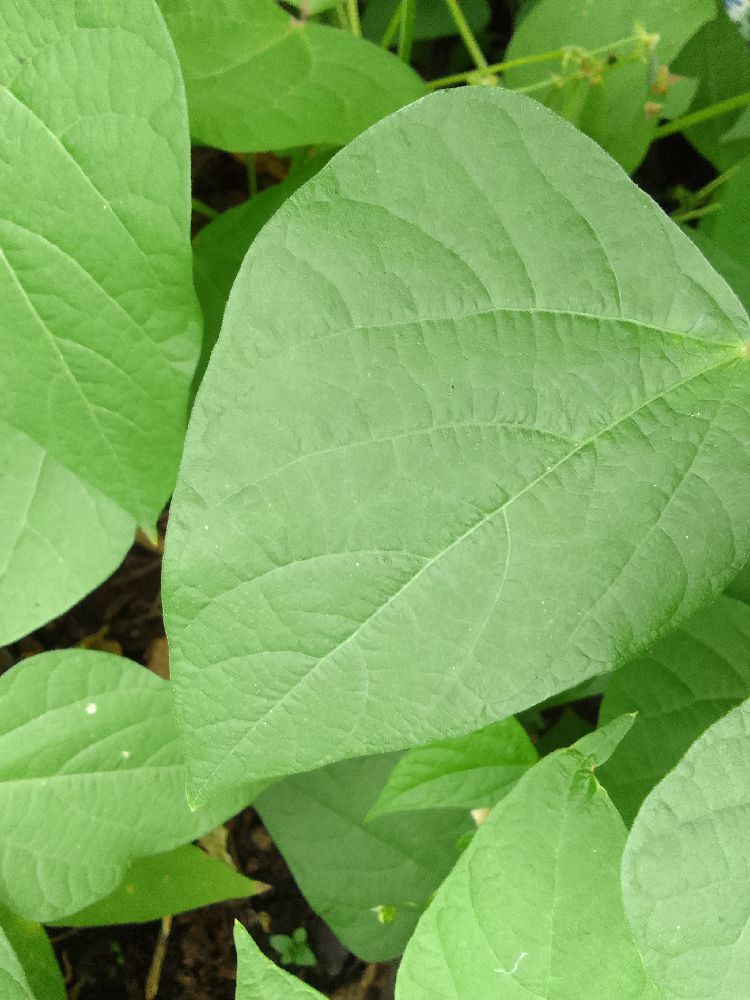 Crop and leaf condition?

common bean, healthy
